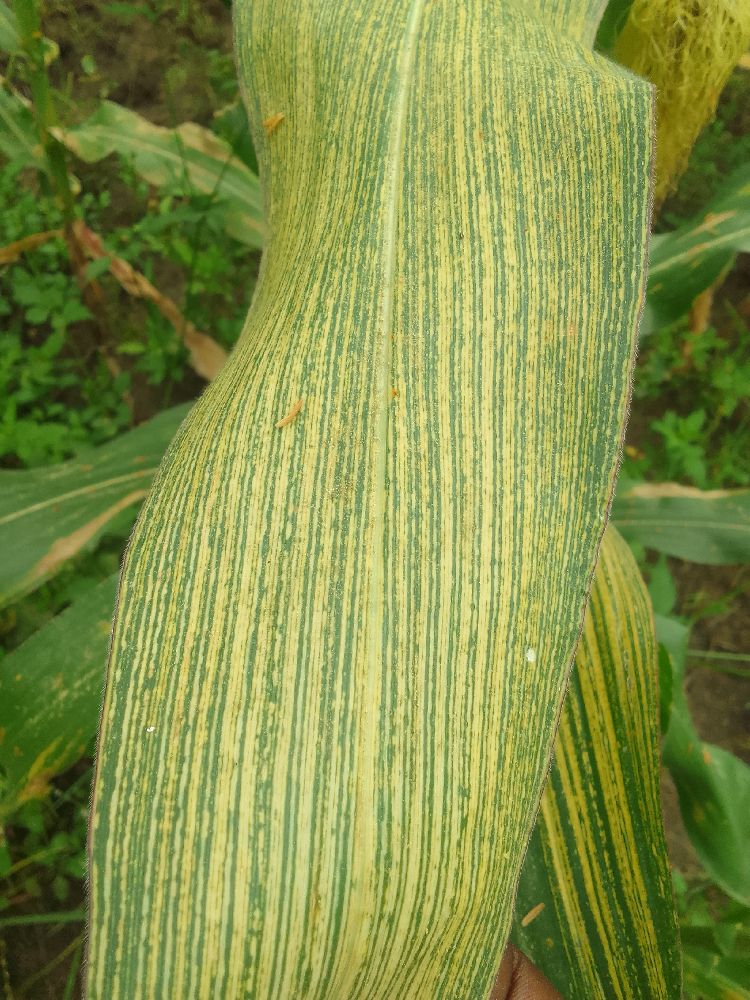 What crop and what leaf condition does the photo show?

maize, maize streak virus
